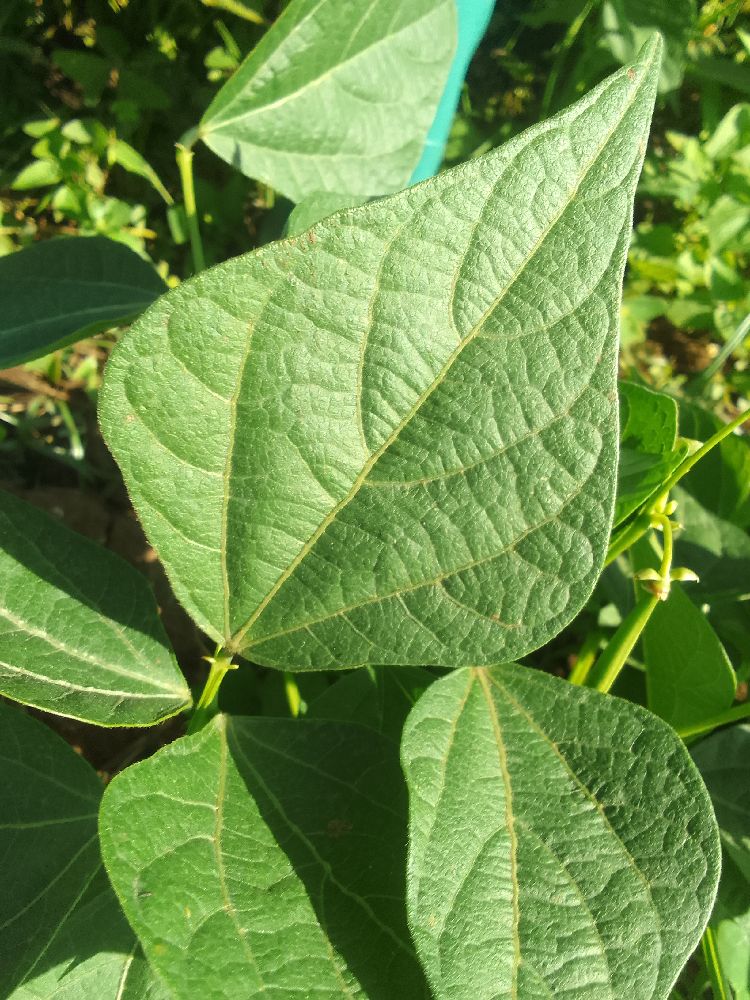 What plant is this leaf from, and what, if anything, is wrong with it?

common bean, healthy
